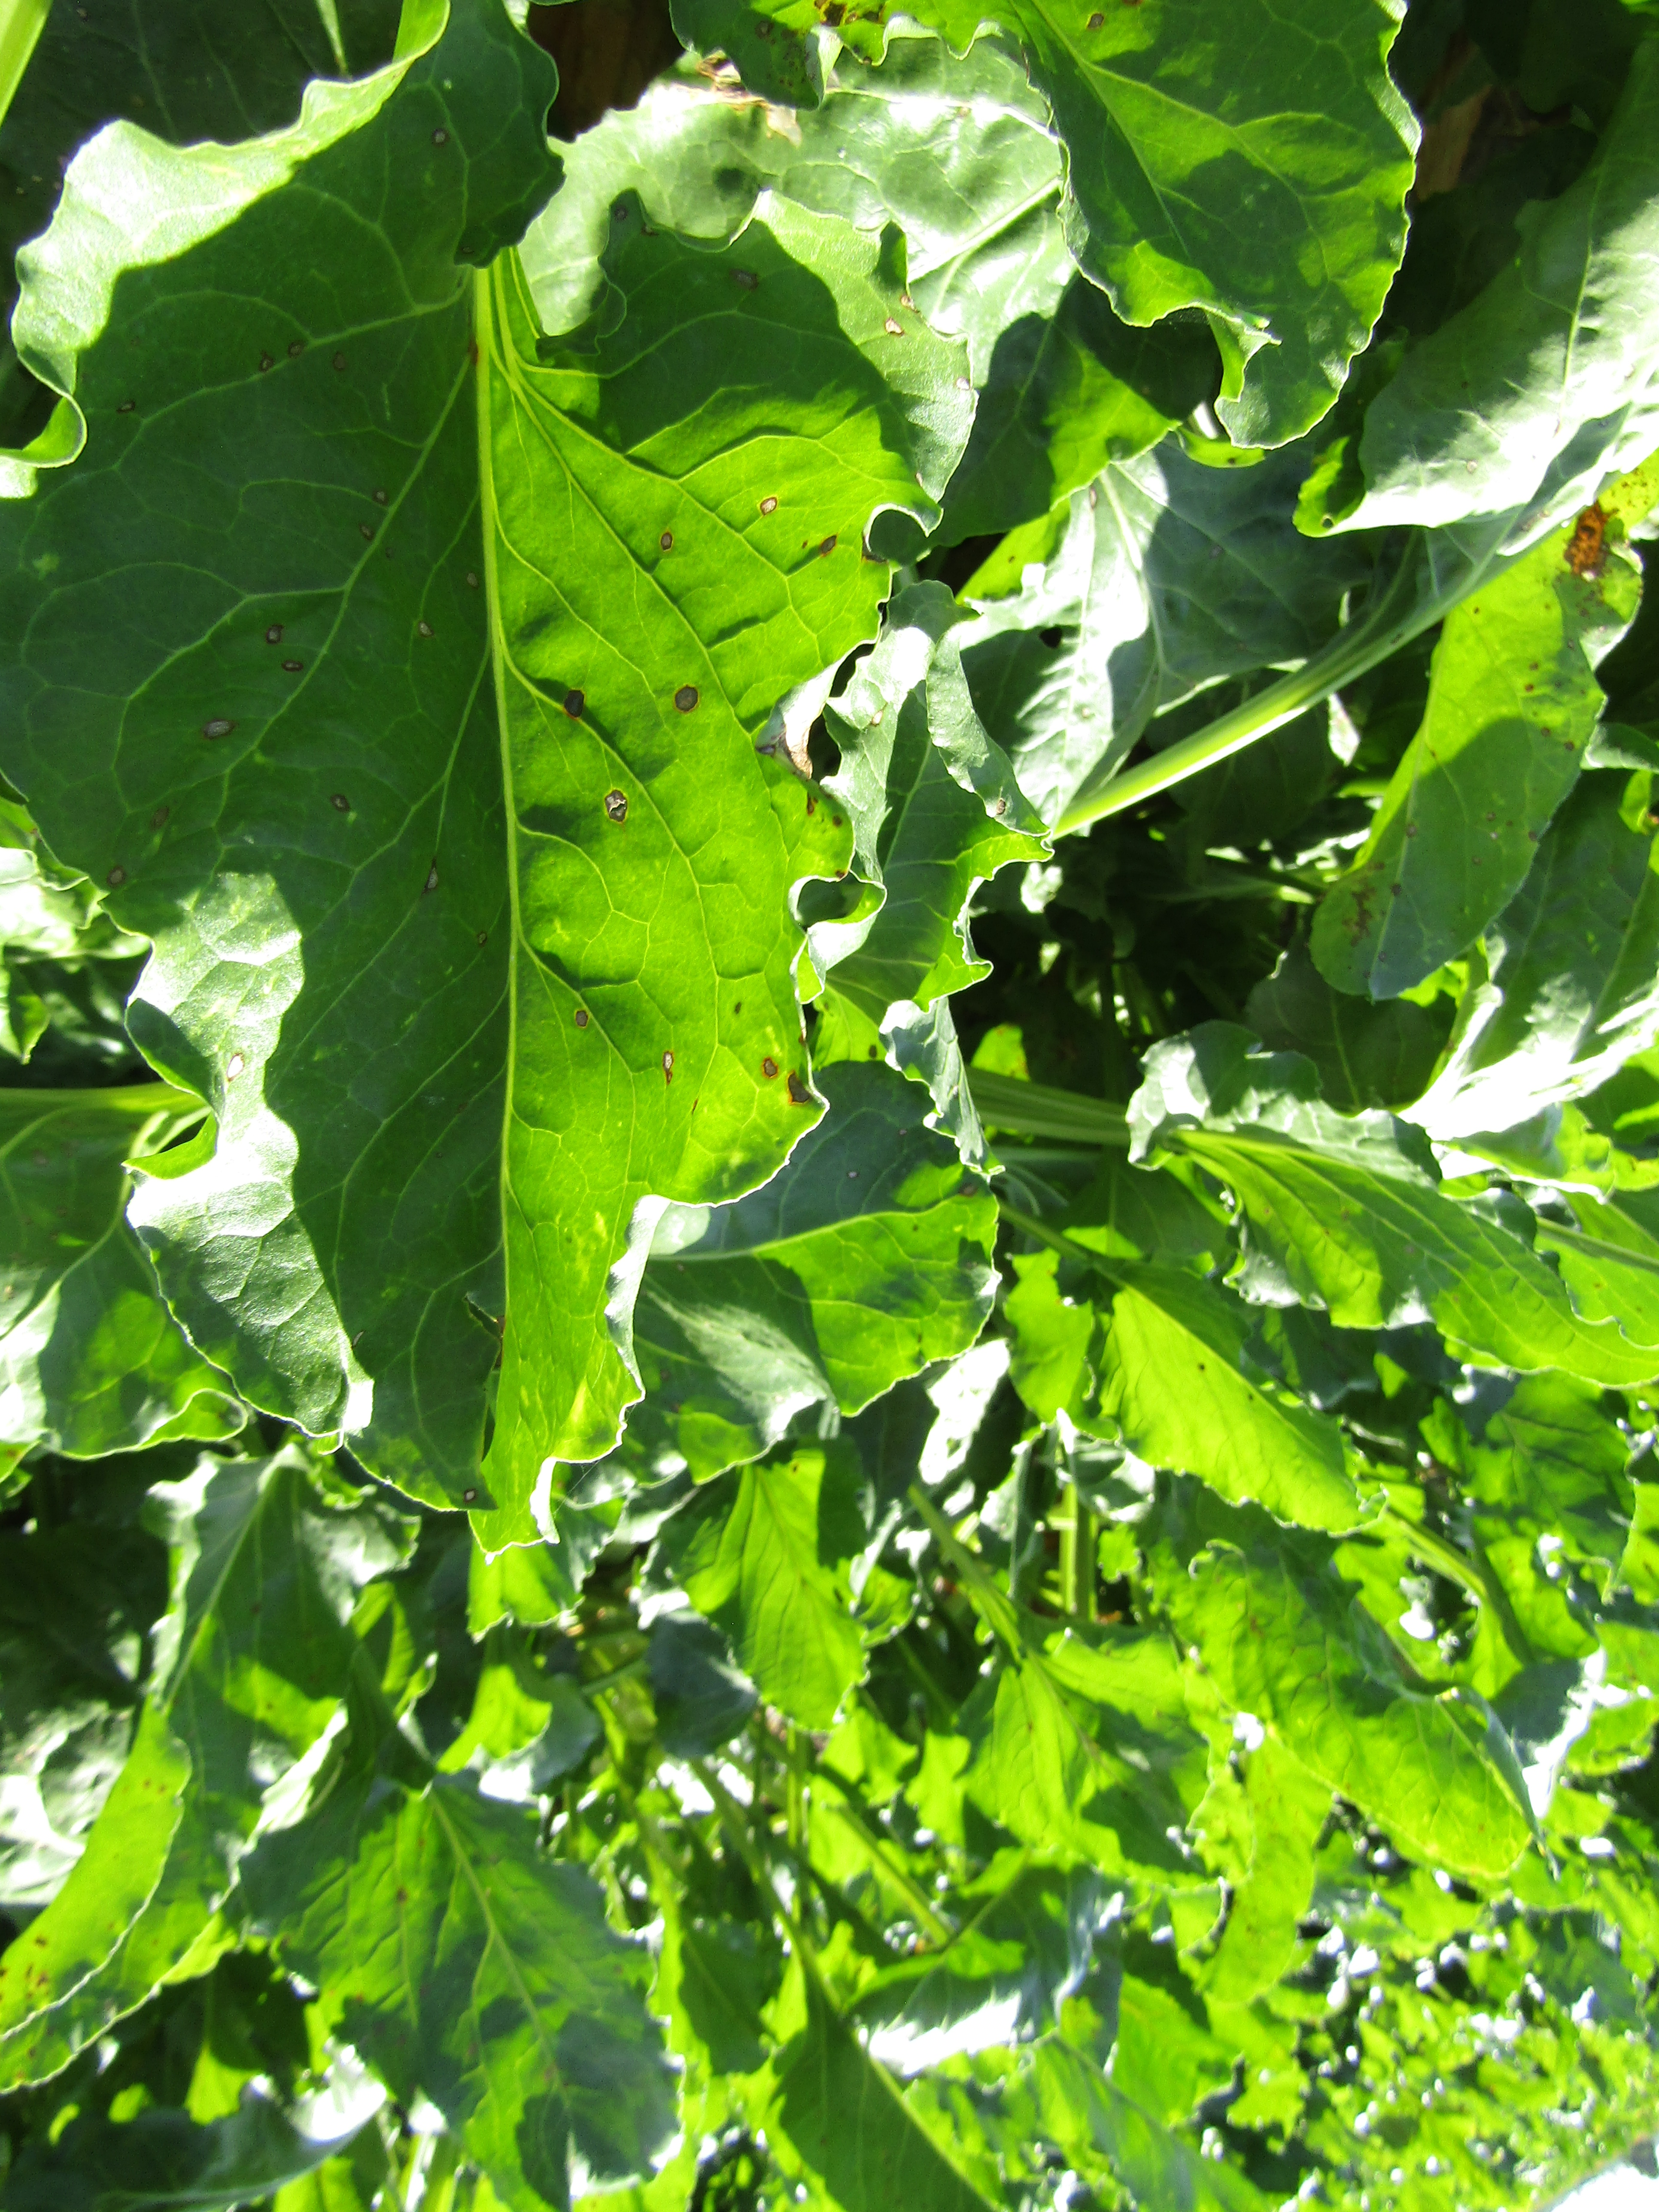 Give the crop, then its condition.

beet, cercospora
